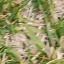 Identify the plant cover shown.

grass
